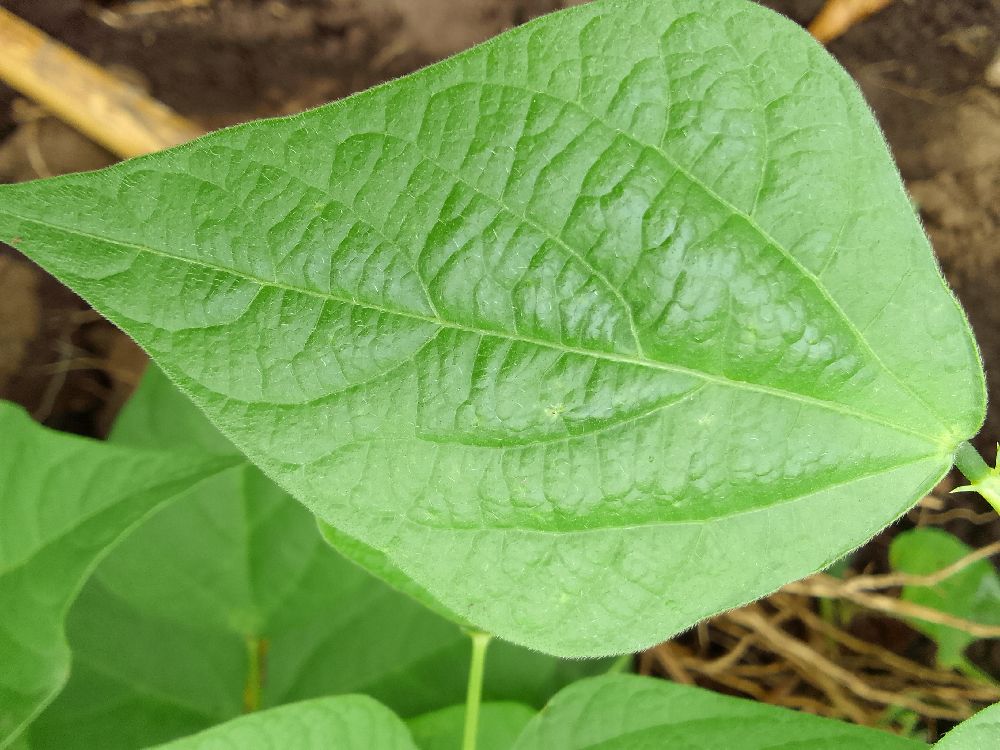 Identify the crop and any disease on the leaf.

common bean, healthy
